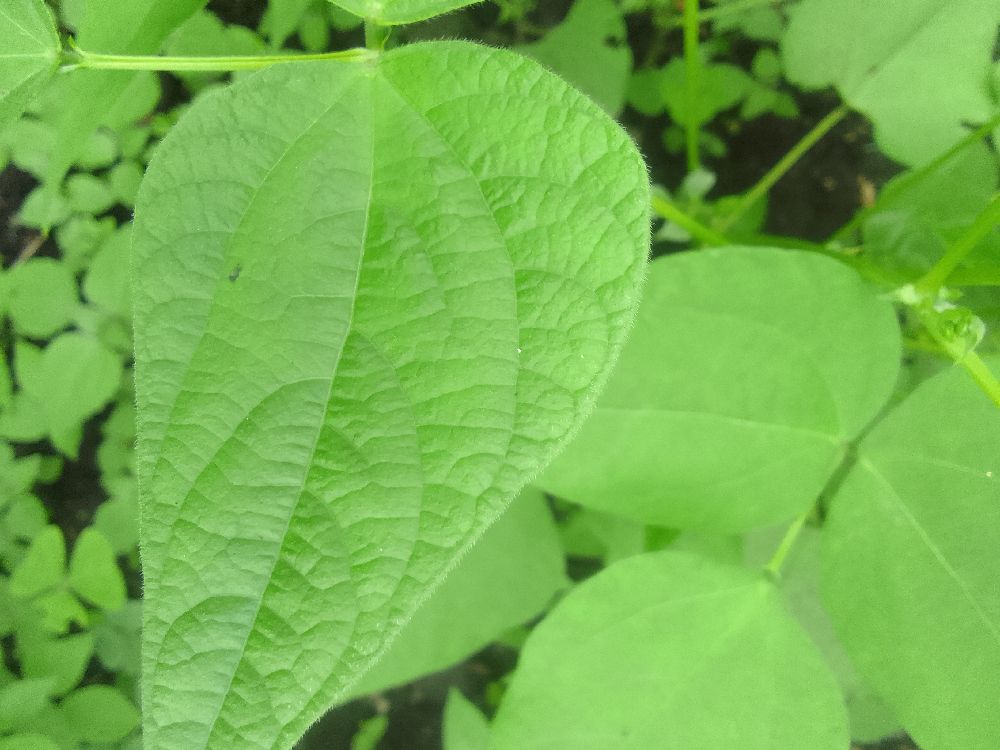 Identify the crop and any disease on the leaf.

common bean, healthy
